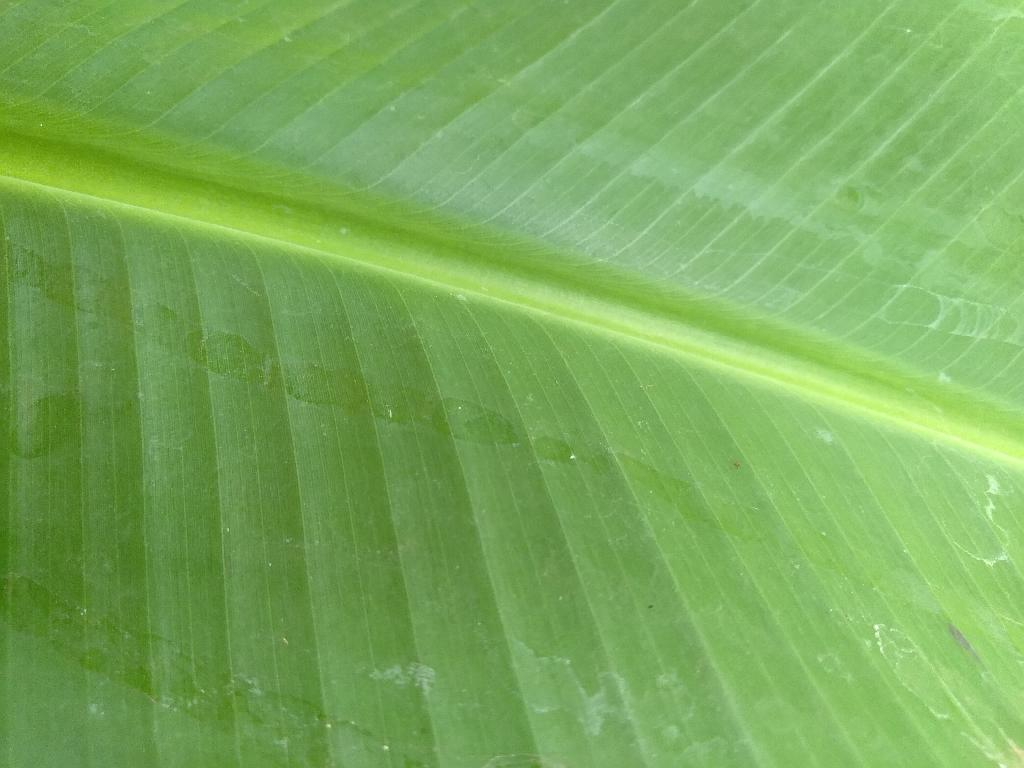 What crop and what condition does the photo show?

banana, healthy
